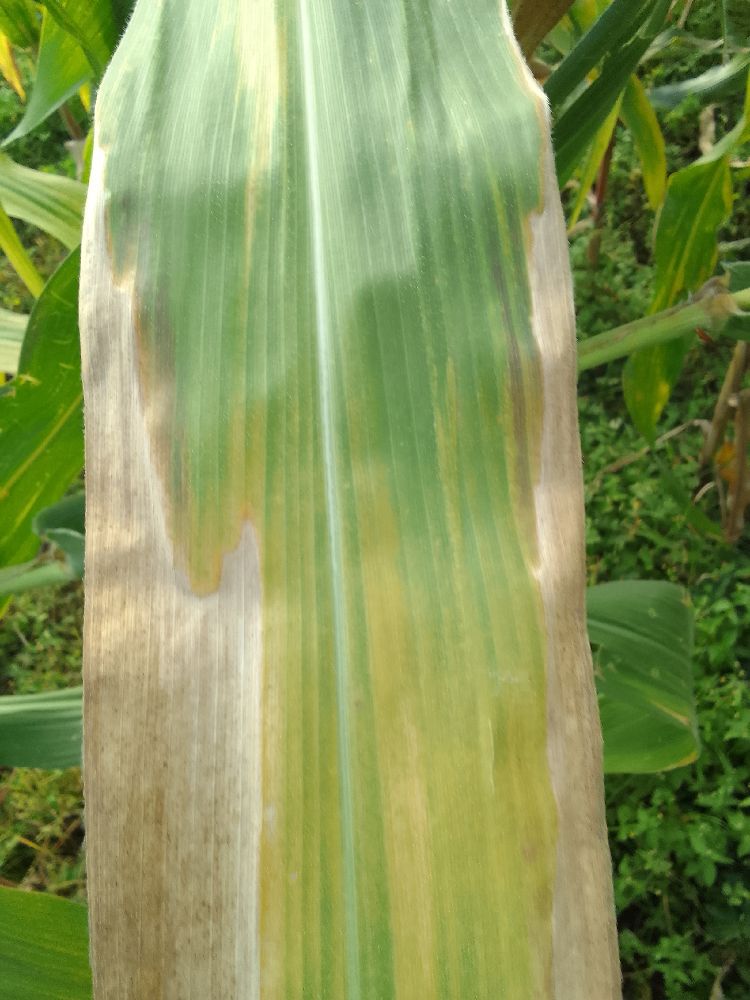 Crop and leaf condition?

maize, maize lethal necrosis
